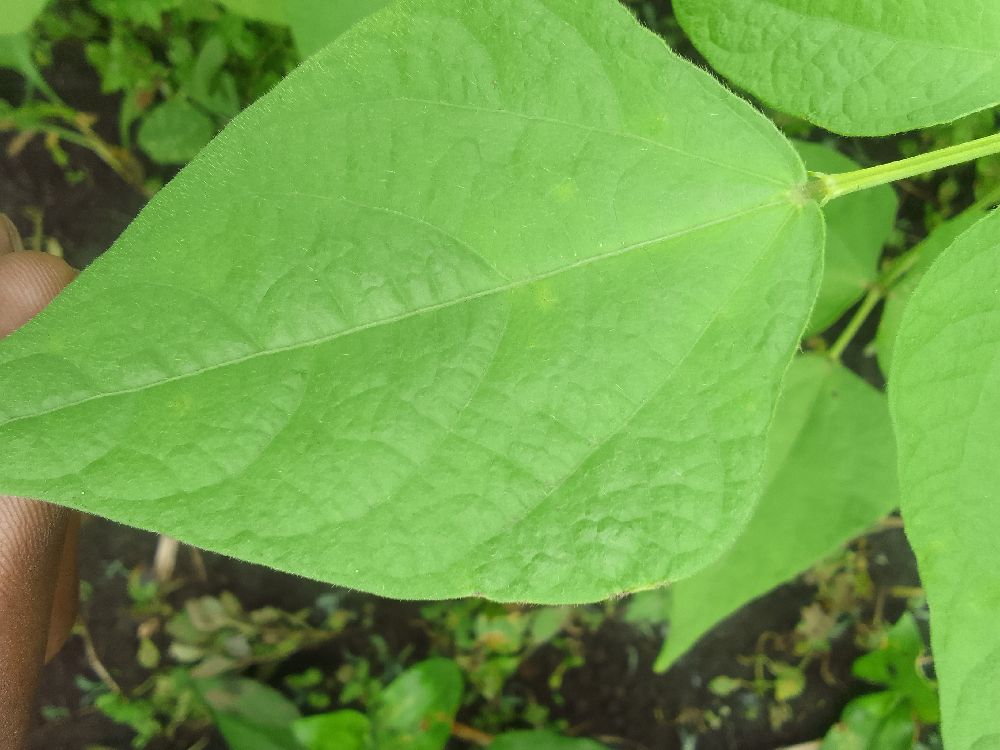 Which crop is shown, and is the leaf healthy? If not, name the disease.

common bean, healthy
